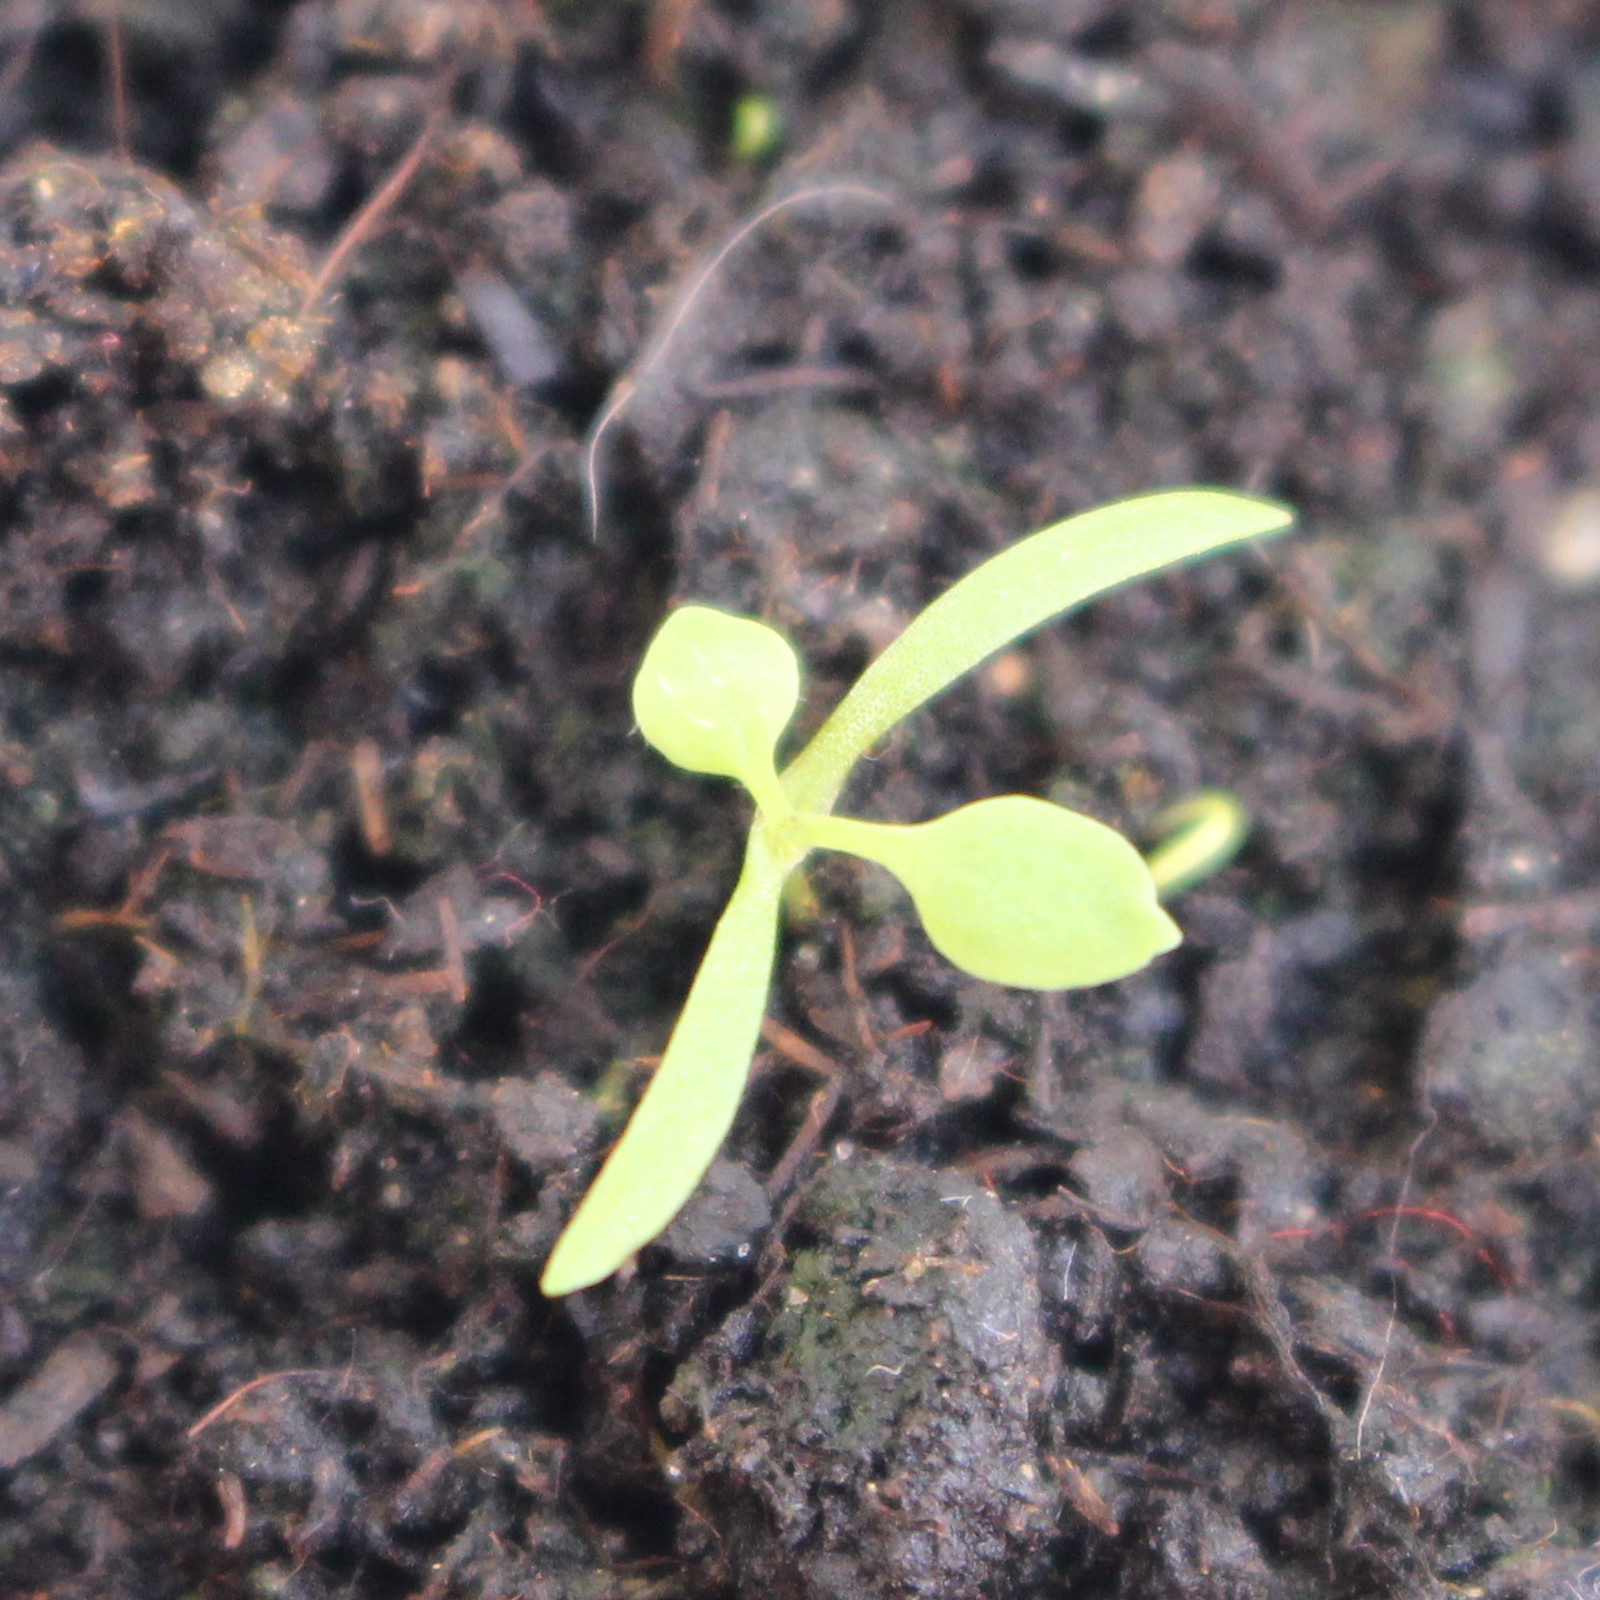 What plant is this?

Papaver rhoeas
